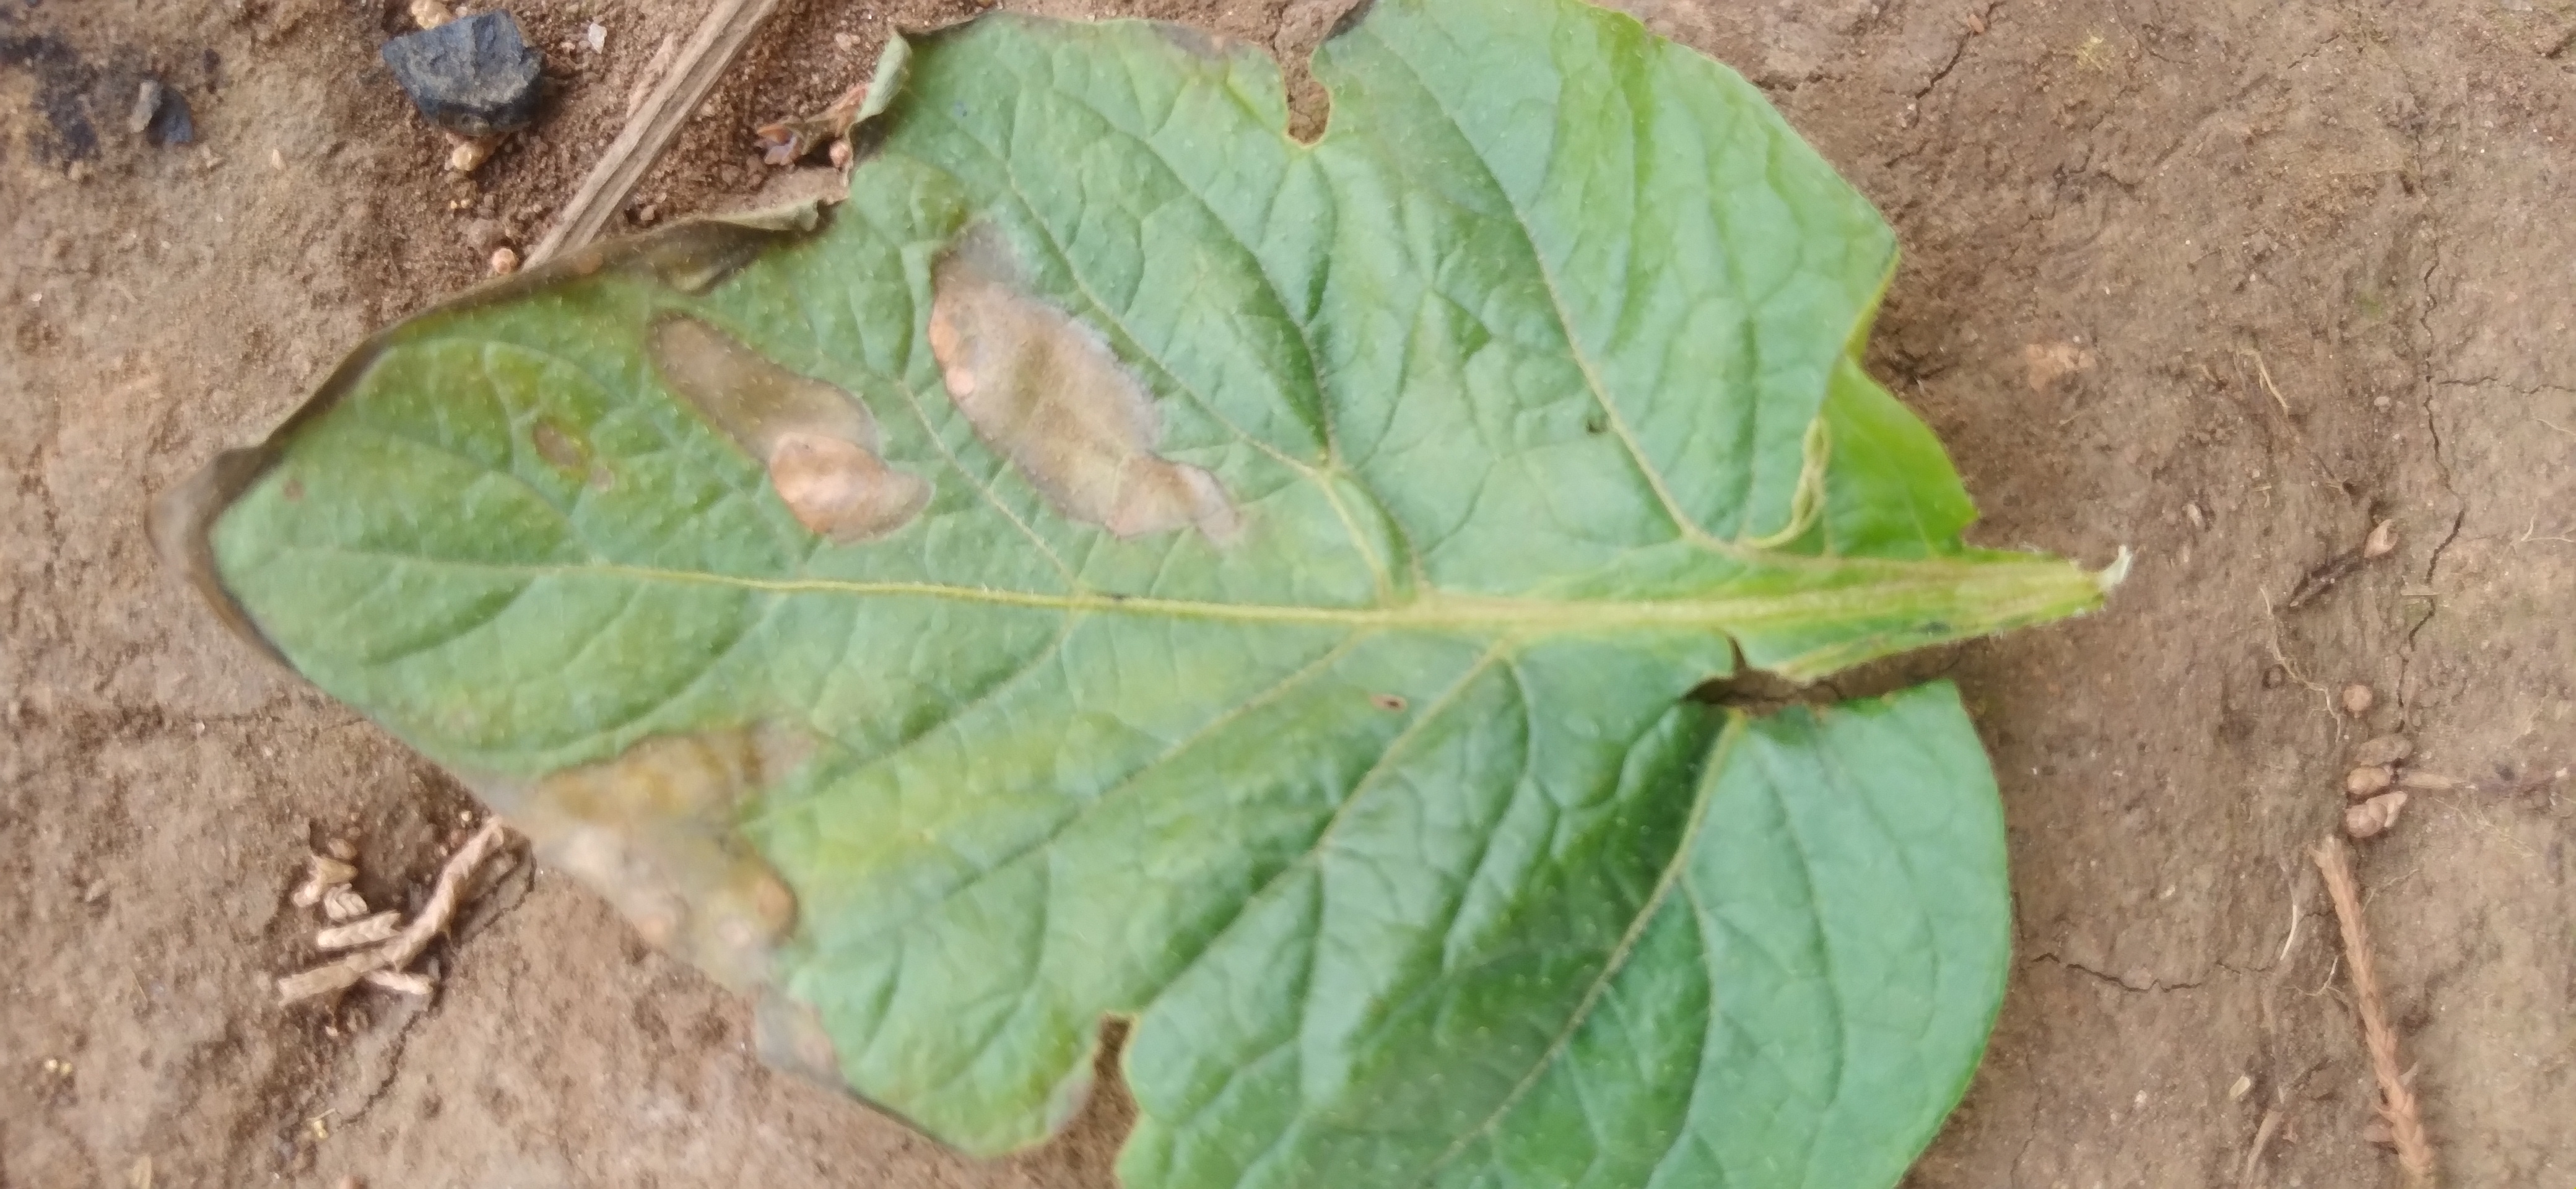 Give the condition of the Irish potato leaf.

early blight
